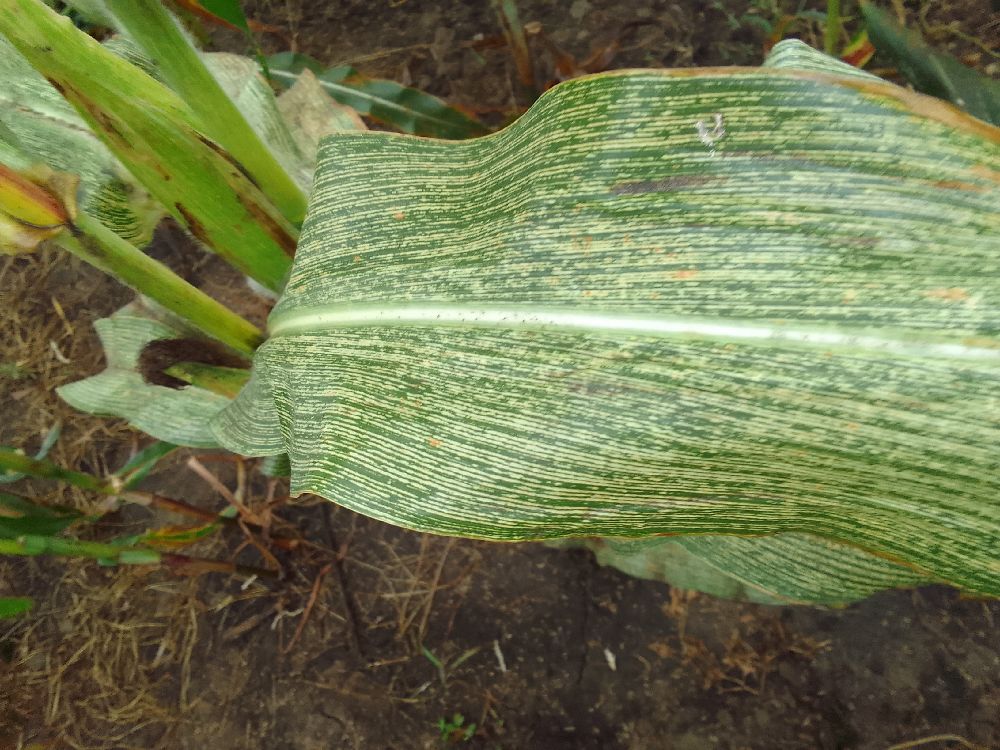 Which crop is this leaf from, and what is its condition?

maize, maize streak virus
